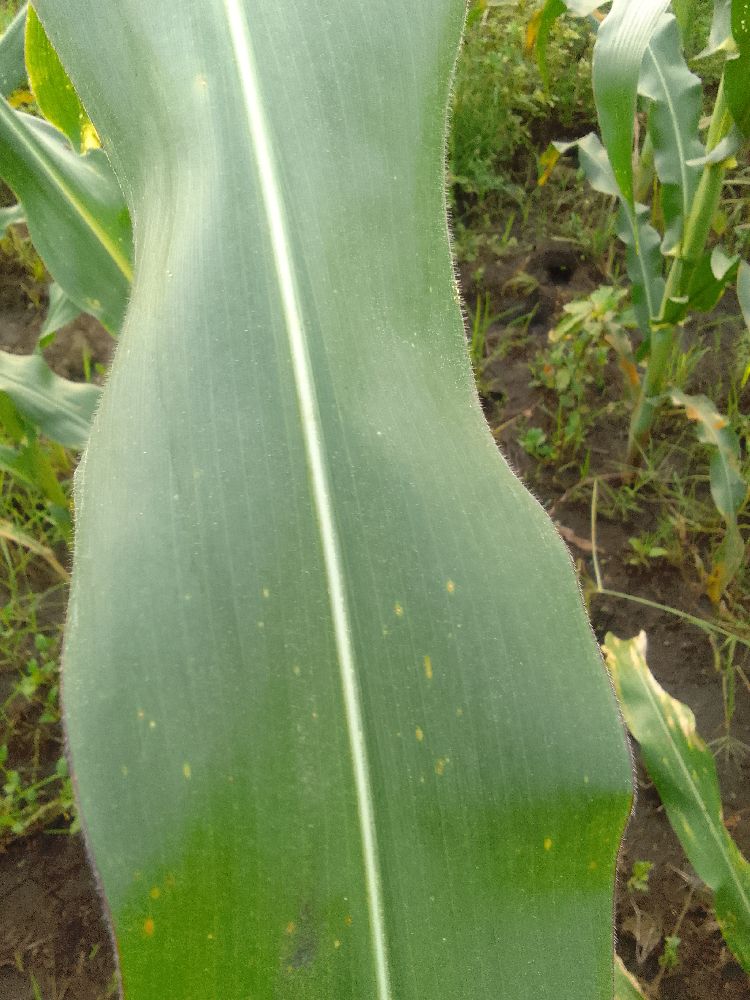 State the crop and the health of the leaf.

maize, healthy
